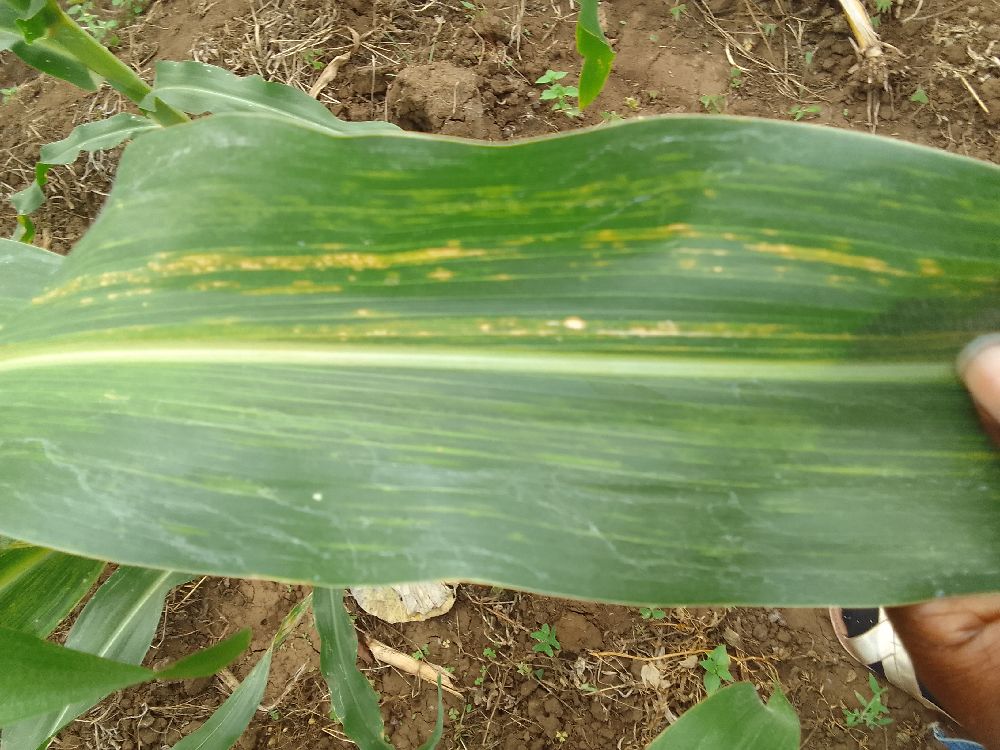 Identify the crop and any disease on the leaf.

maize, maize lethal necrosis
